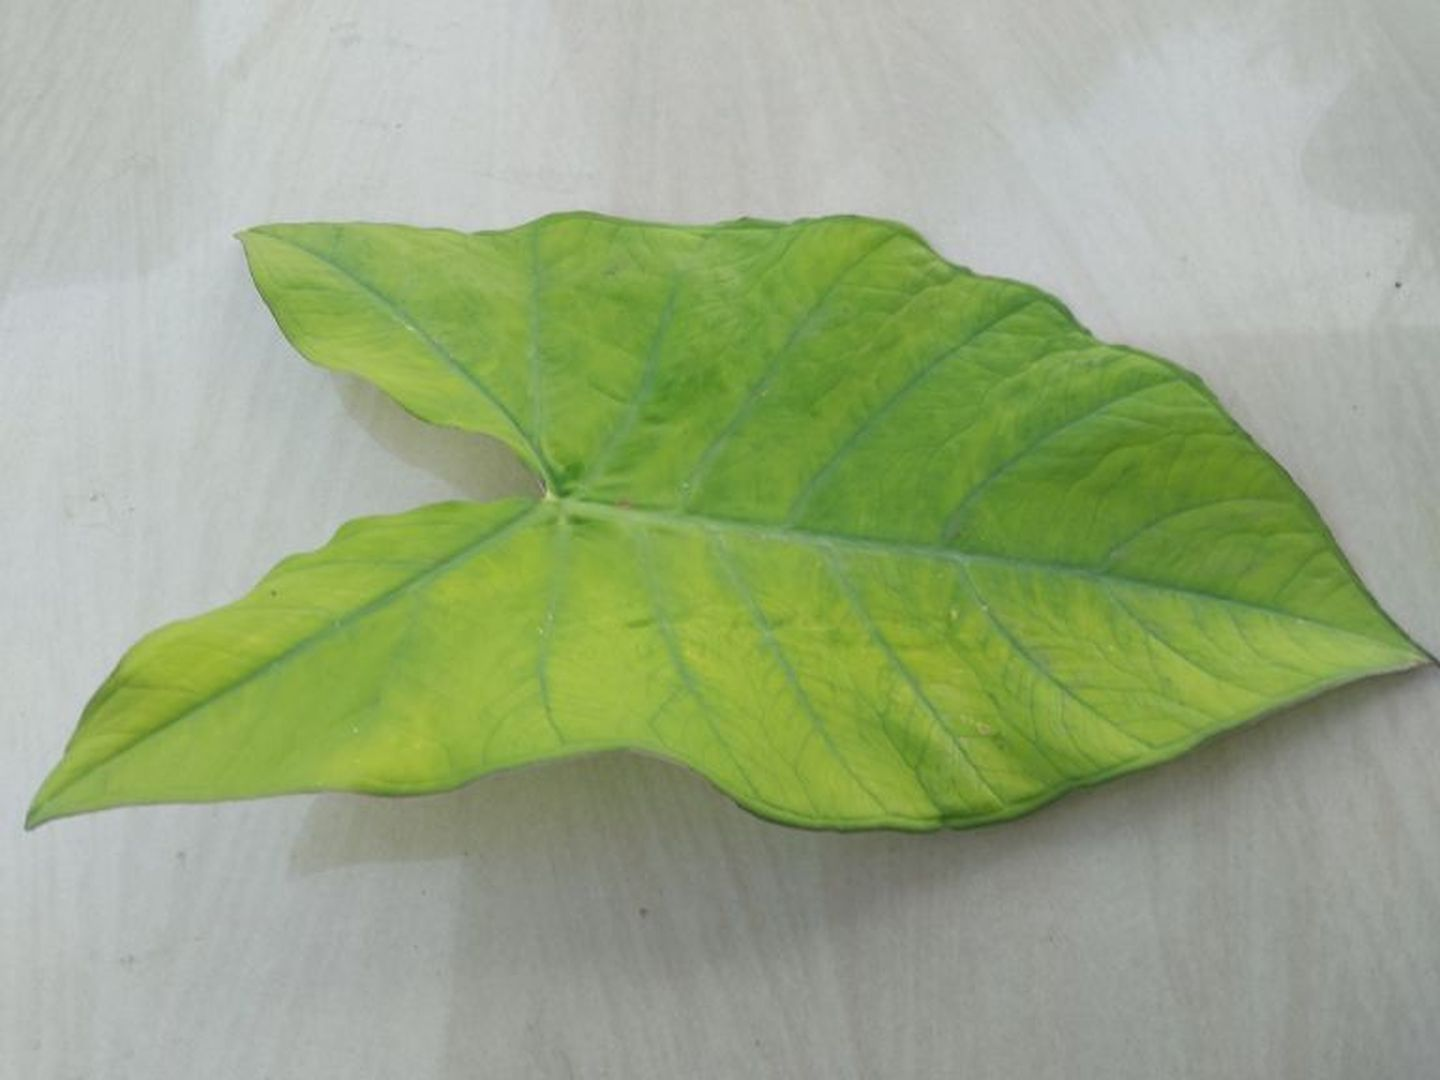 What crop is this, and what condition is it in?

taro, mosaic
